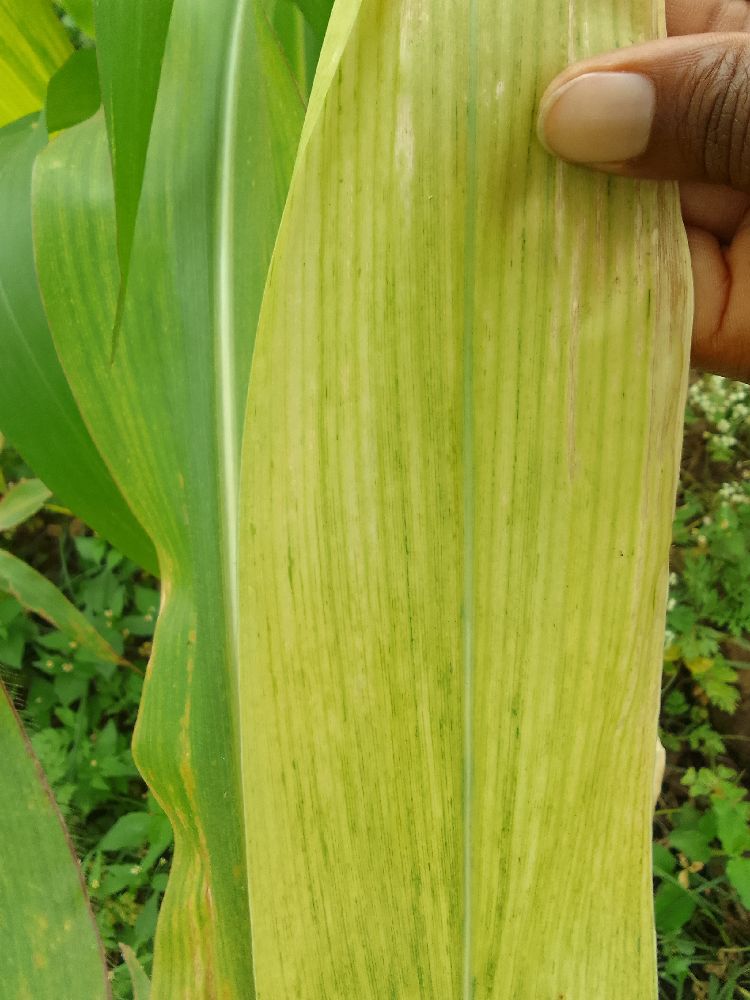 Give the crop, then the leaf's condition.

maize, maize lethal necrosis
